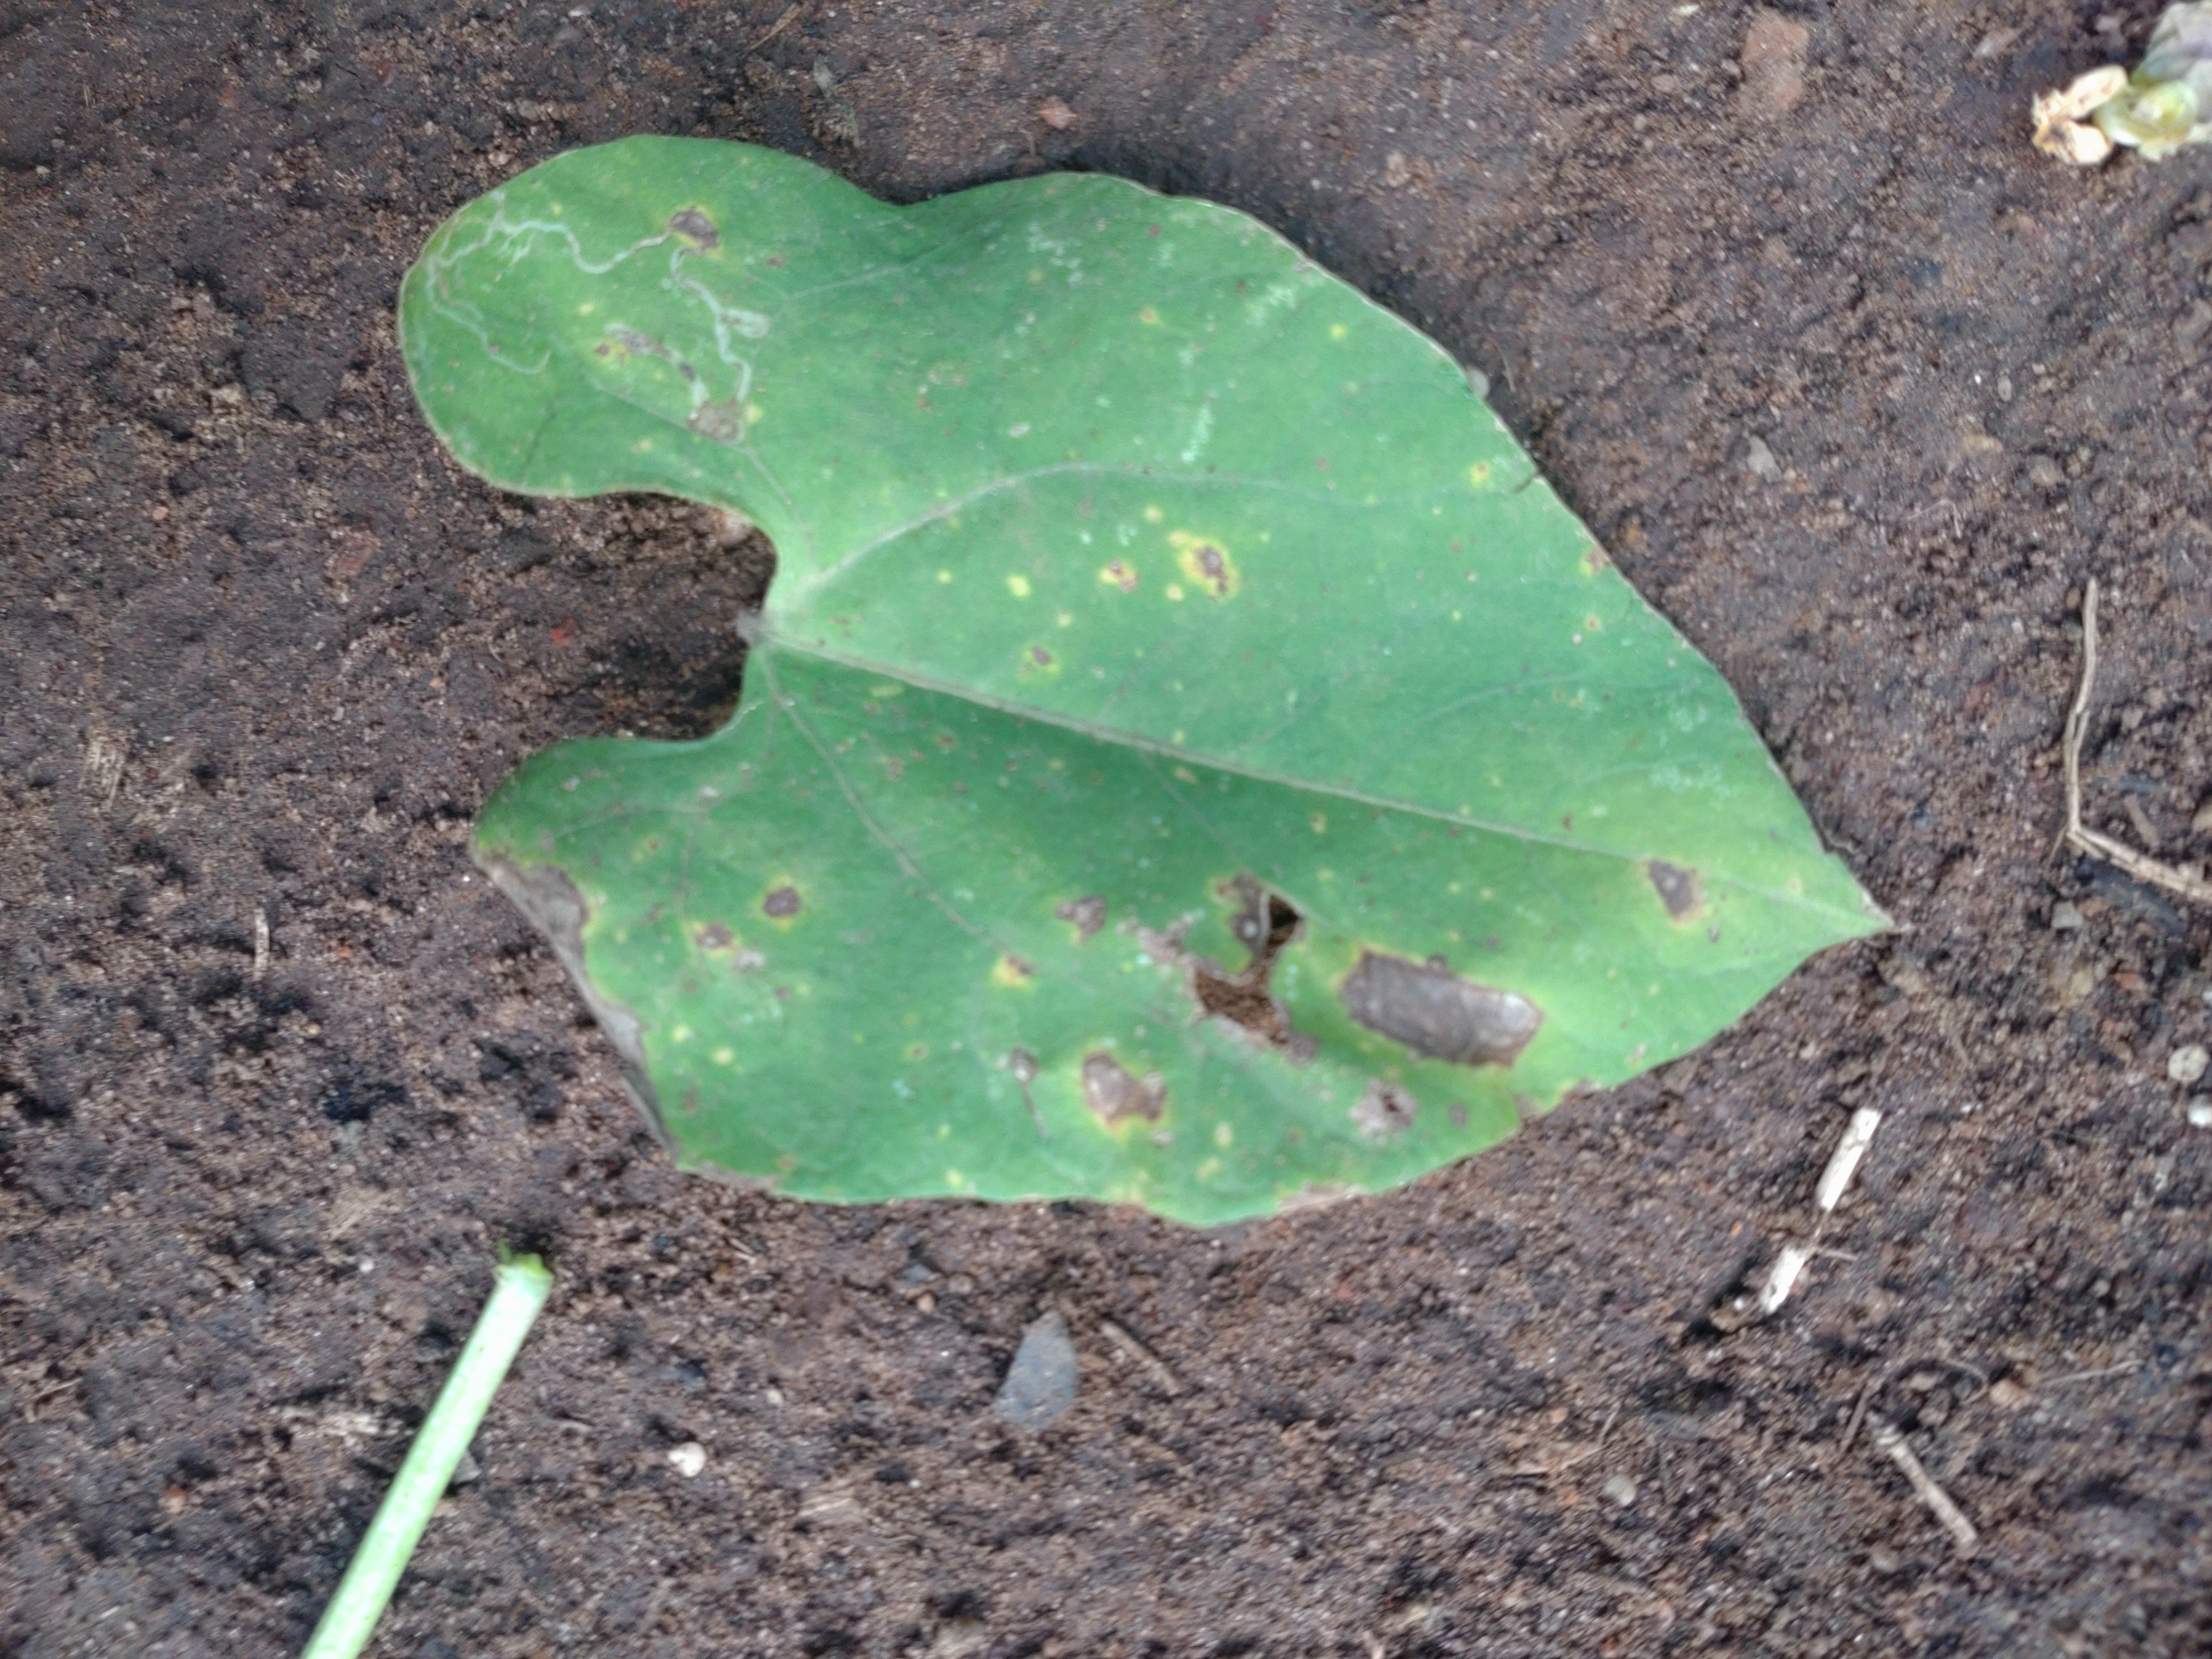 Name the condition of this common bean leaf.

rust
